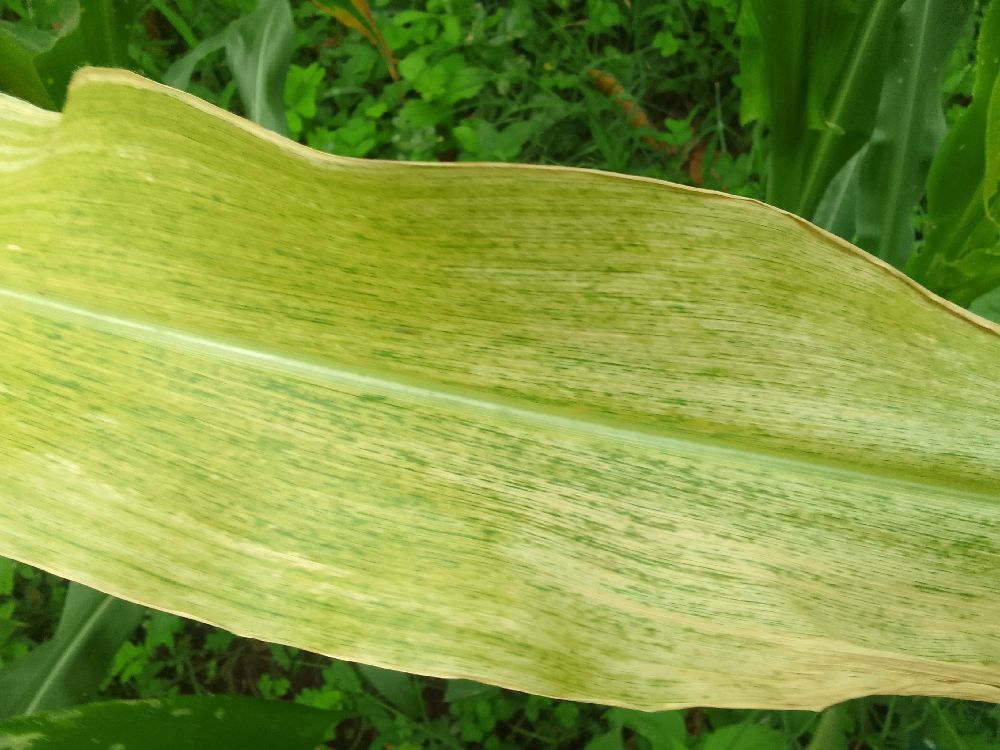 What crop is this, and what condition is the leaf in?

maize, healthy
